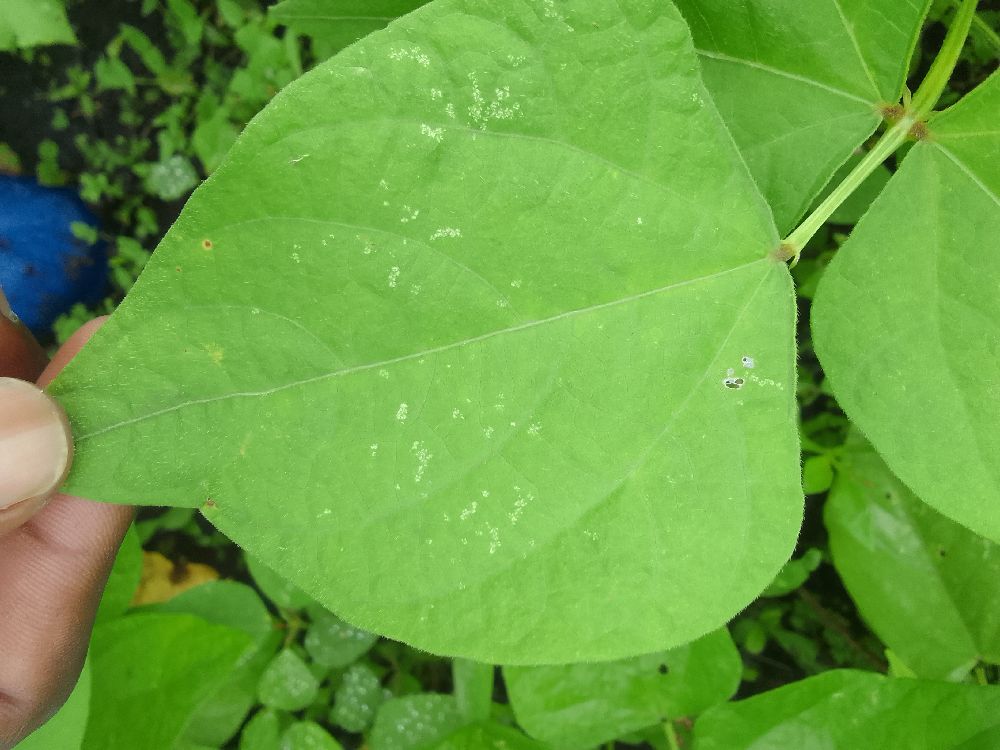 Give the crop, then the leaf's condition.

common bean, healthy
